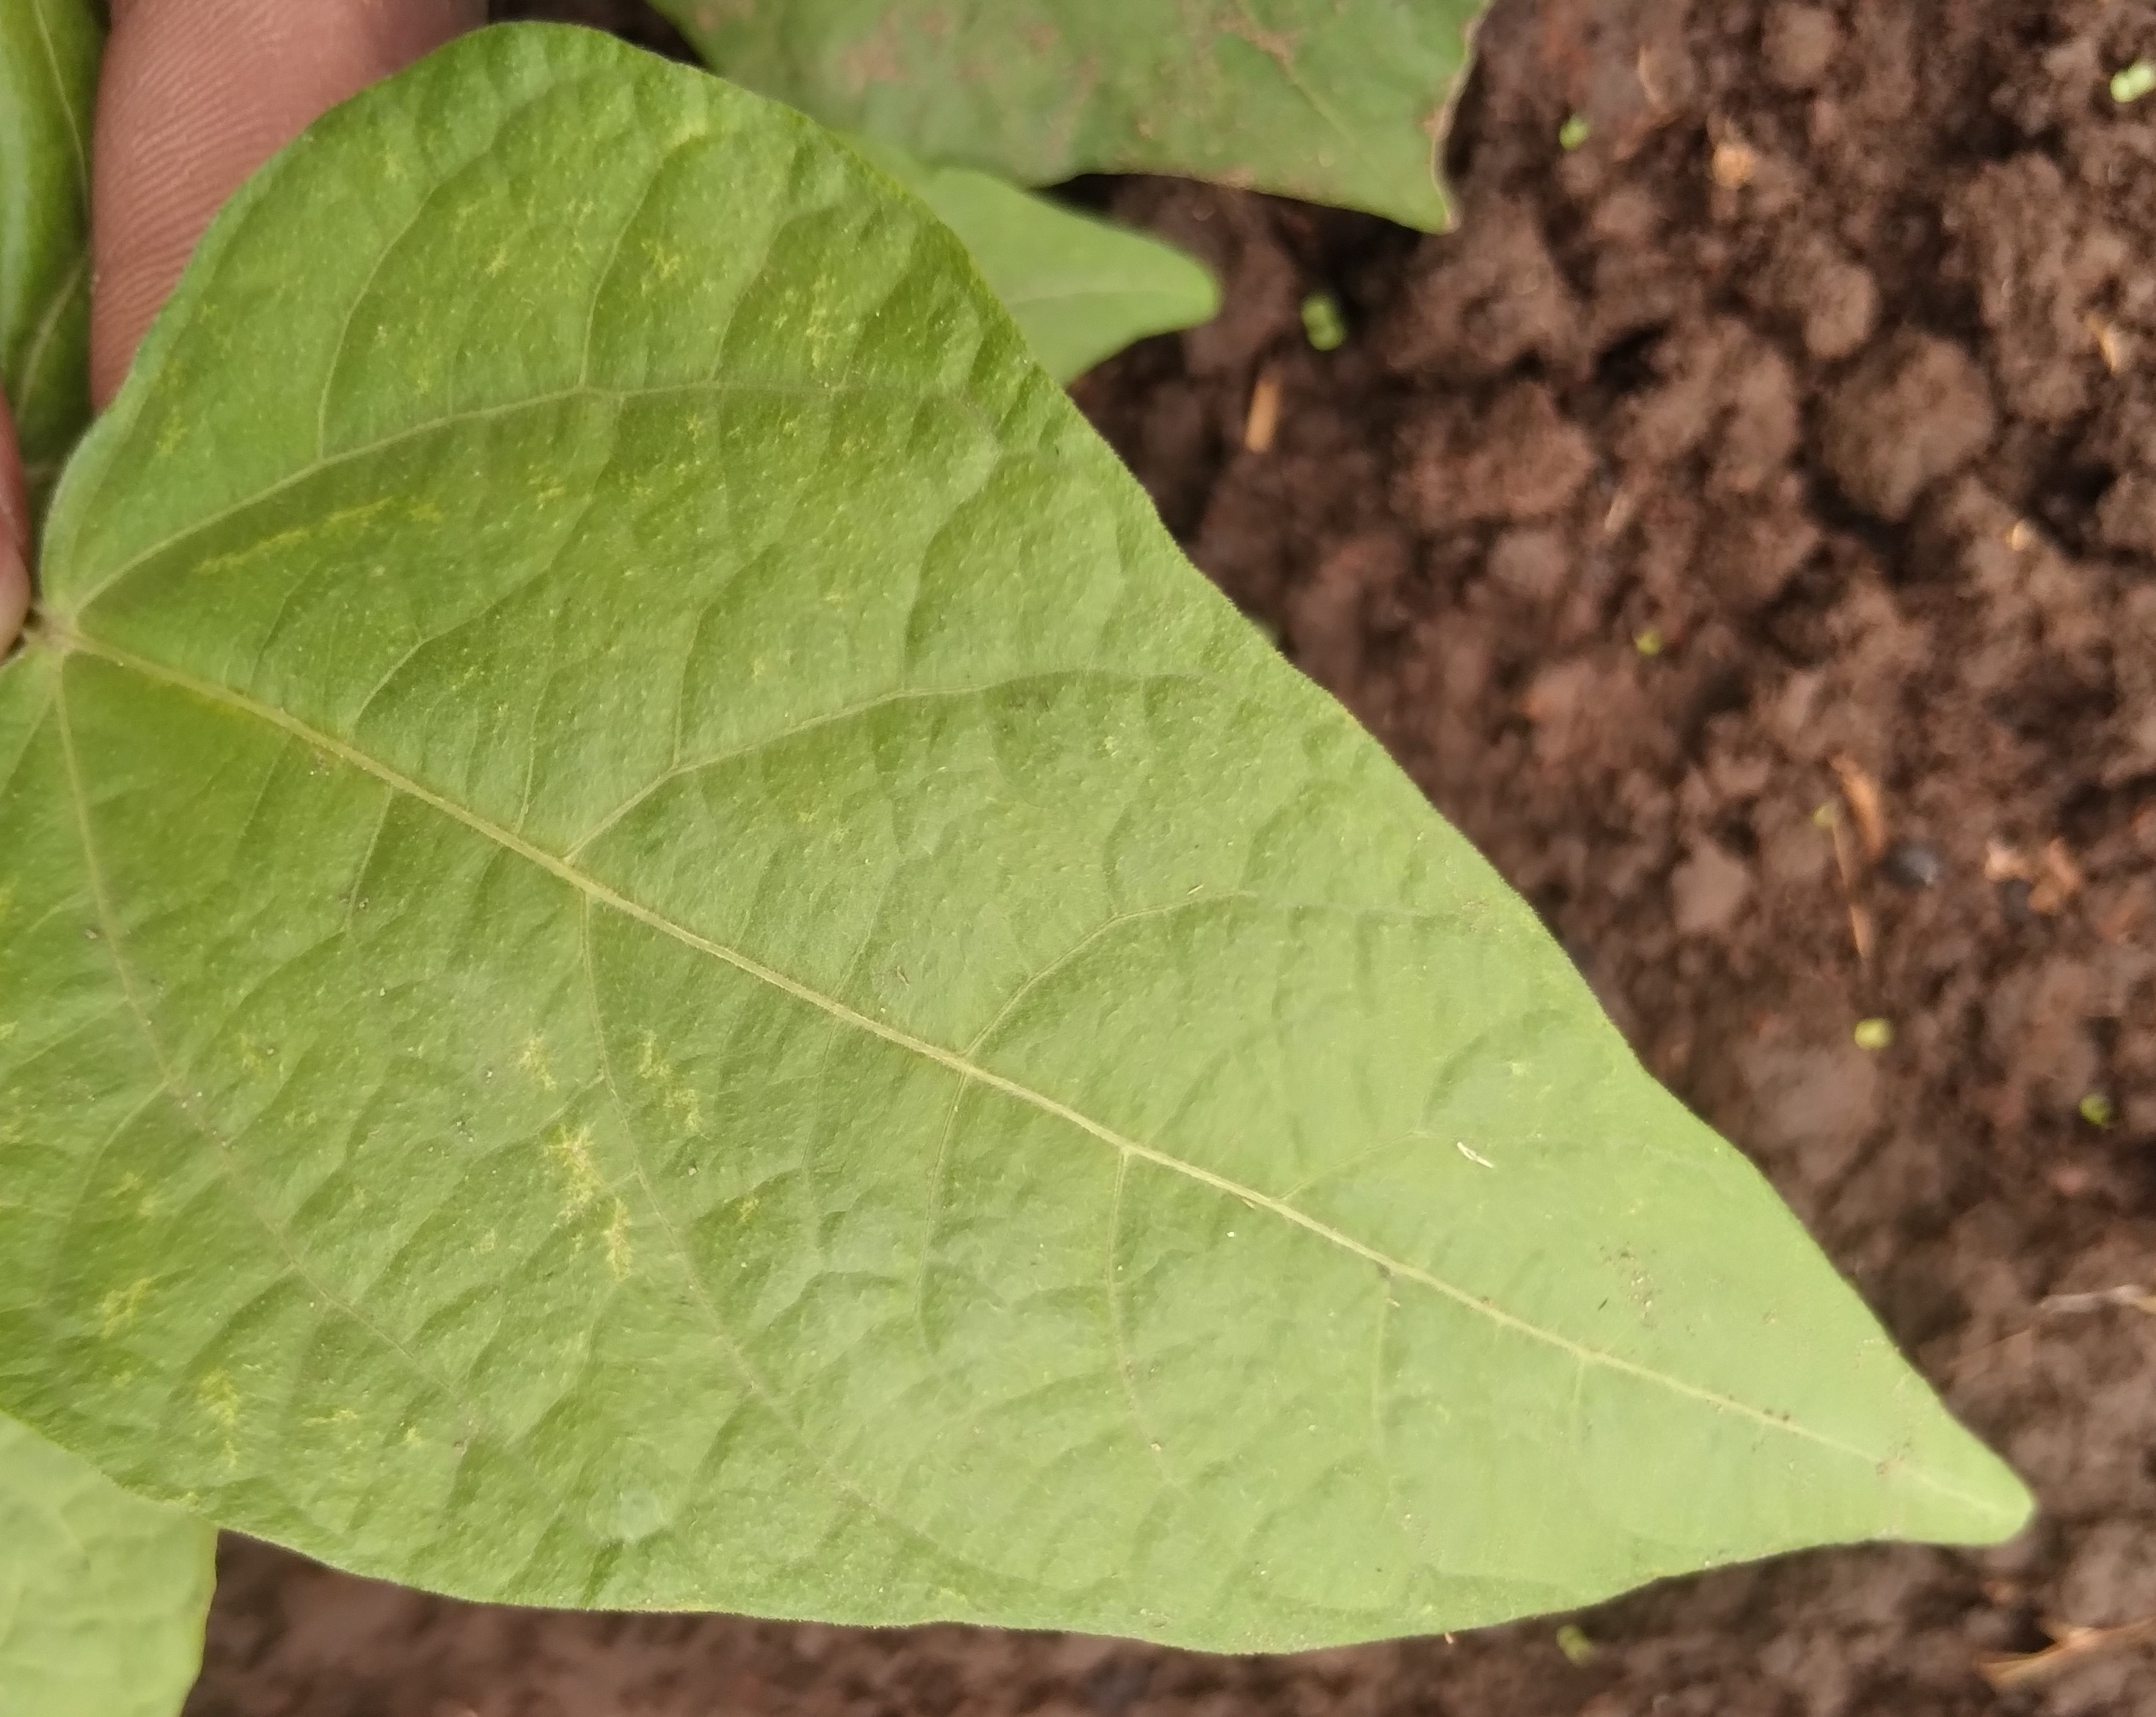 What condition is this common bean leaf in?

healthy
